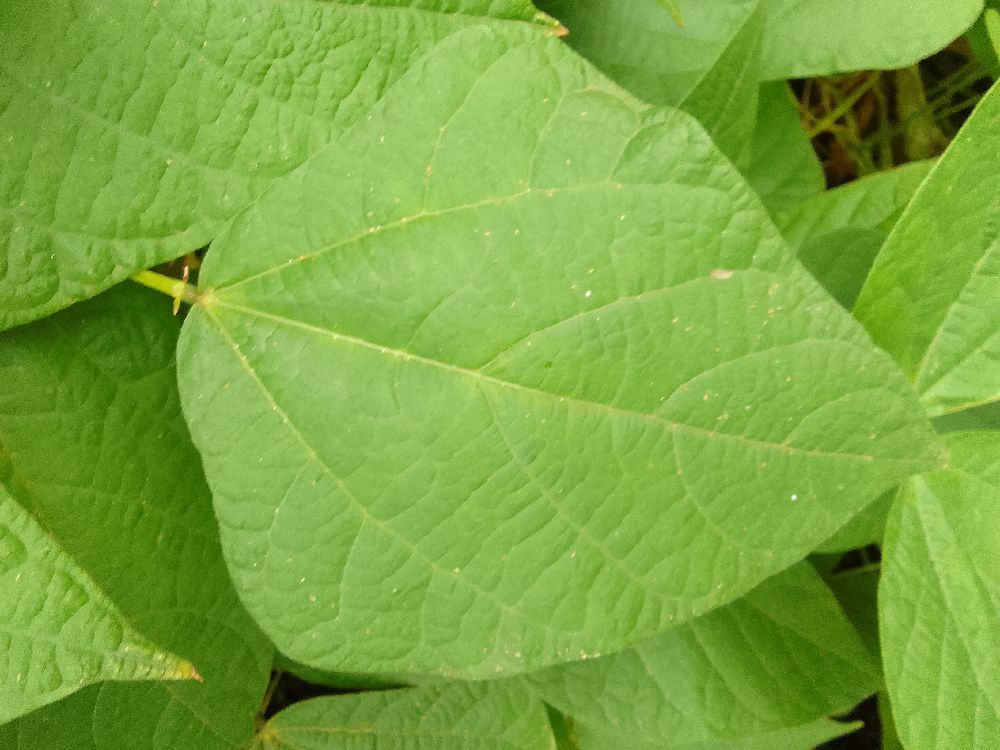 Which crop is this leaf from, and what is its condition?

common bean, healthy
